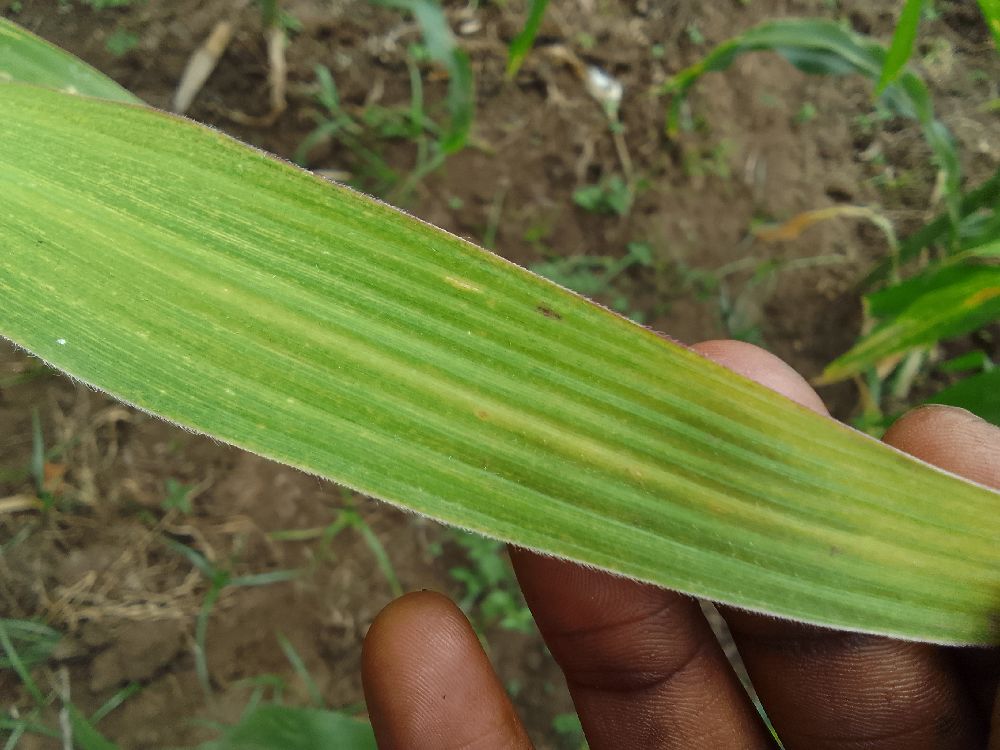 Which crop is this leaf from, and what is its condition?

maize, maize lethal necrosis
